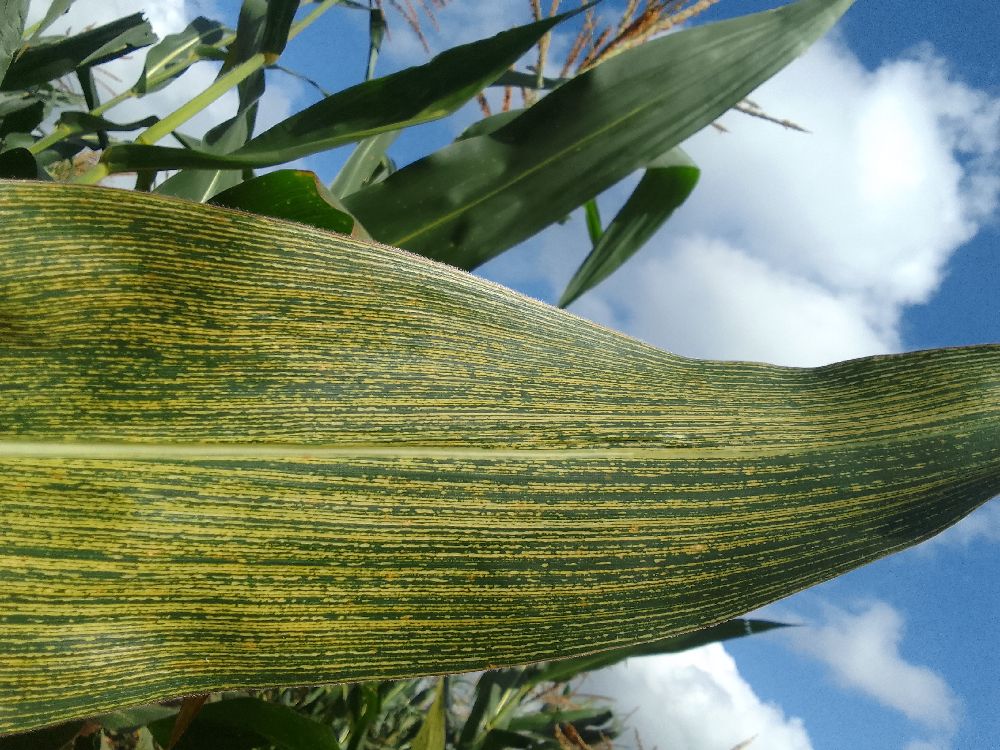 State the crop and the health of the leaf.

maize, maize streak virus
